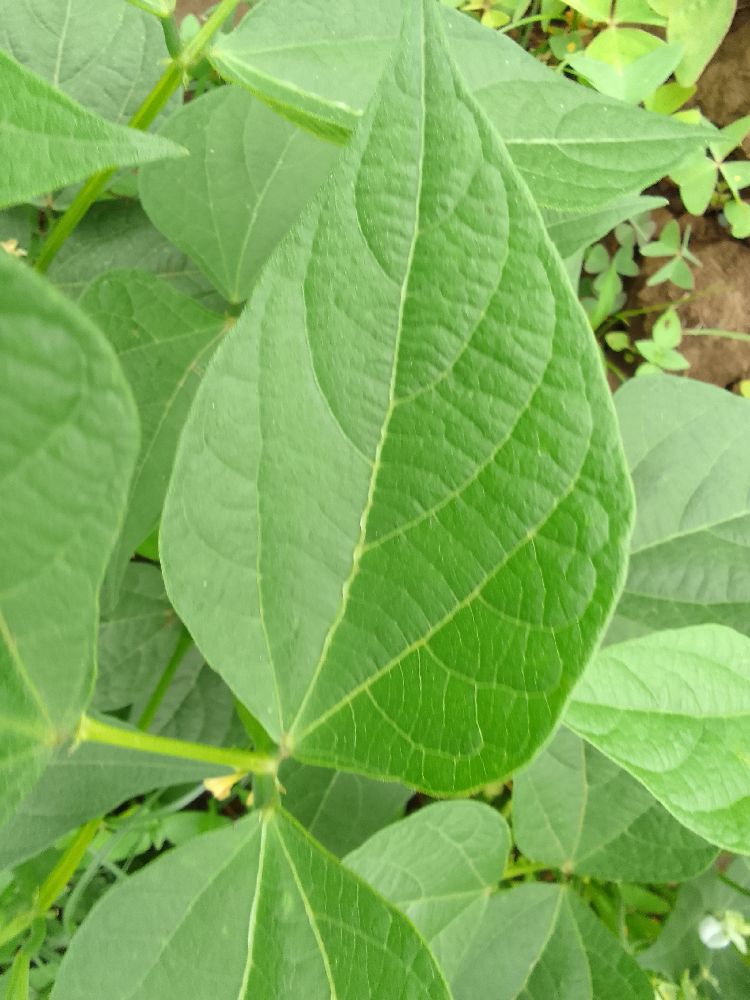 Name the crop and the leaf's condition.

common bean, healthy
